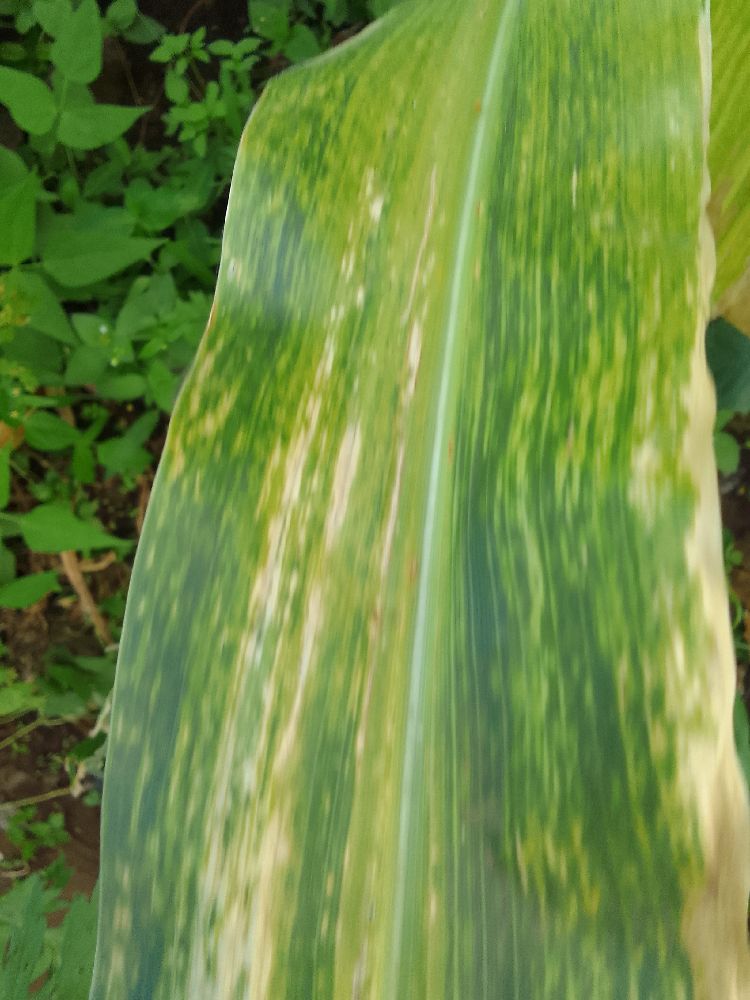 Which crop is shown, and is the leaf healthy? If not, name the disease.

maize, maize lethal necrosis
